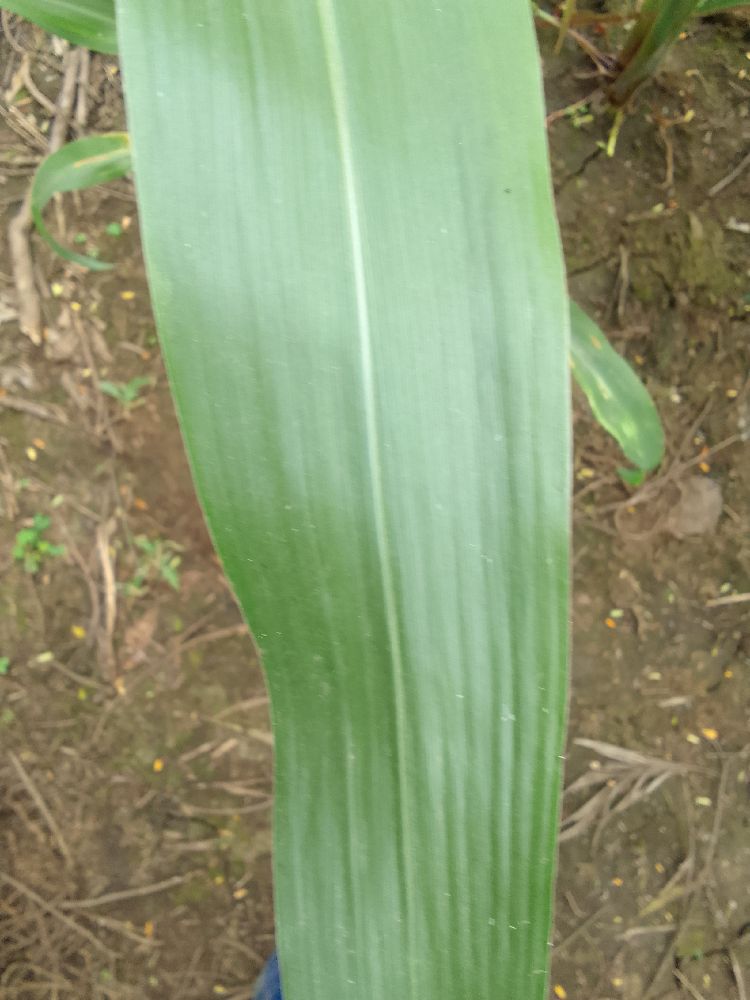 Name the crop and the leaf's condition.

maize, healthy
